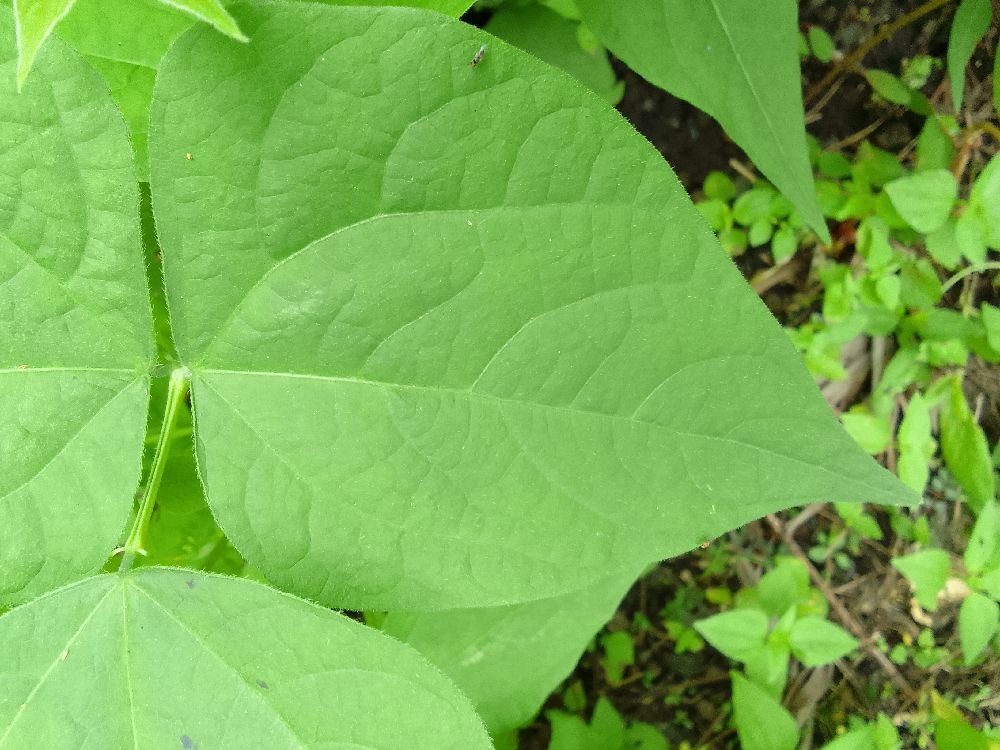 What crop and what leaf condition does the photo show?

common bean, healthy
